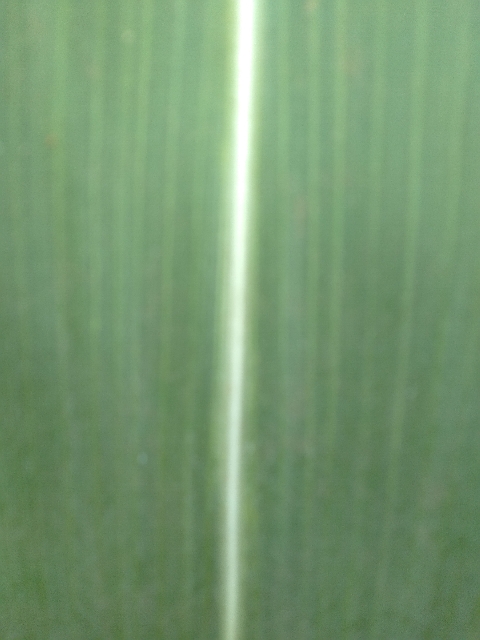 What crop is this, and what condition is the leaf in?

maize, healthy
